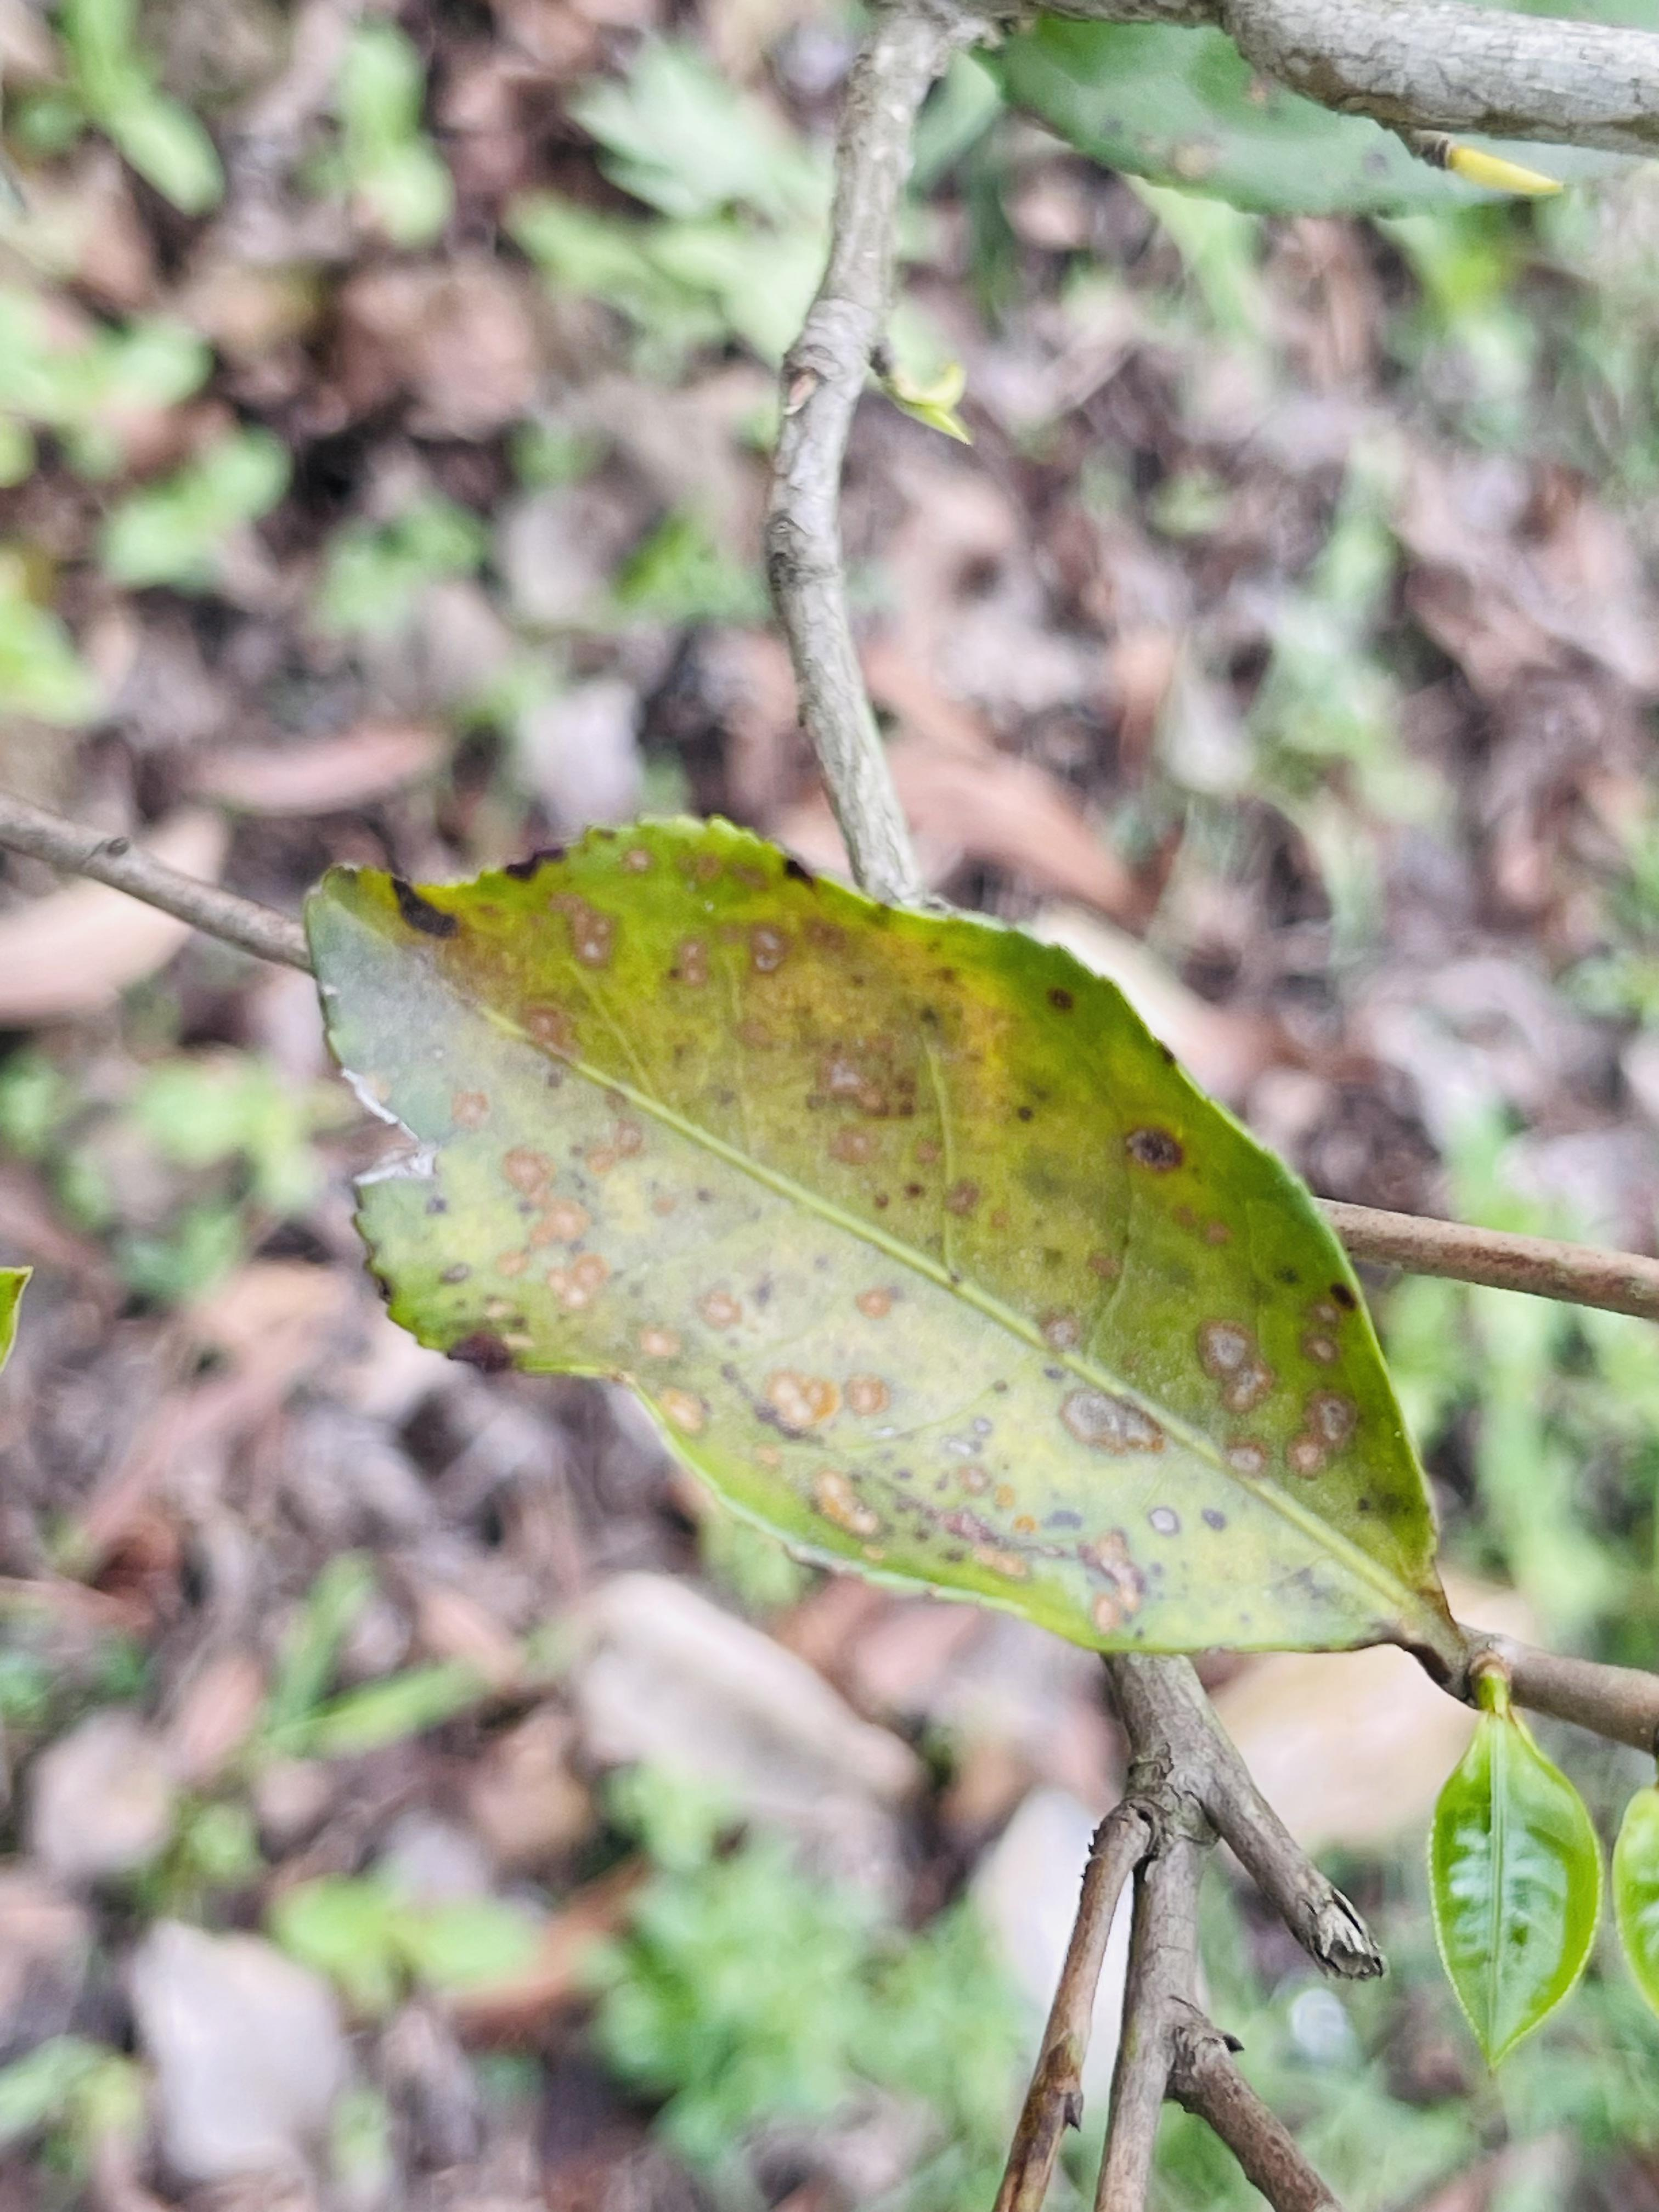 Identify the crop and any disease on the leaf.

tea, red rust
